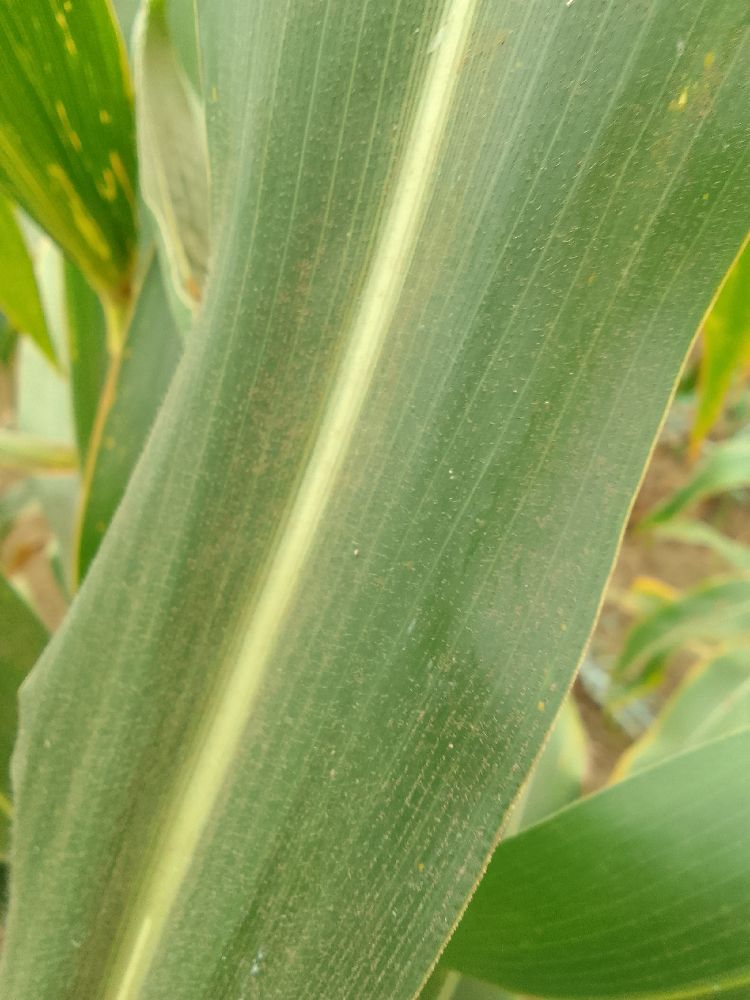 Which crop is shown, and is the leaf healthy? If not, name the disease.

maize, healthy
